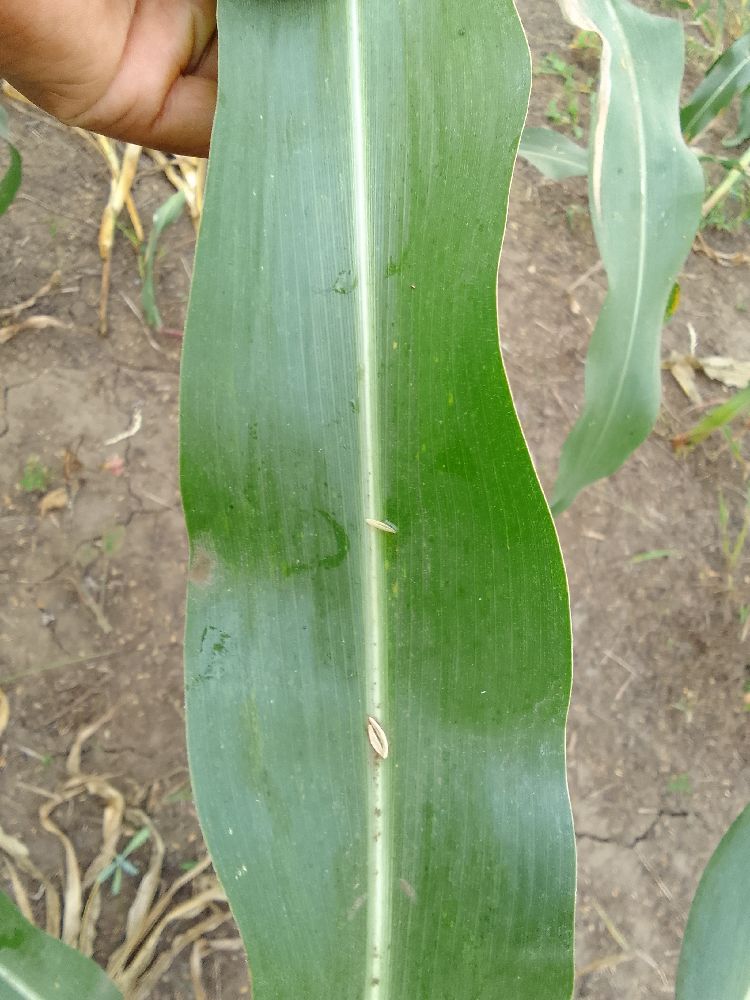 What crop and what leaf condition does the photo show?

maize, healthy
